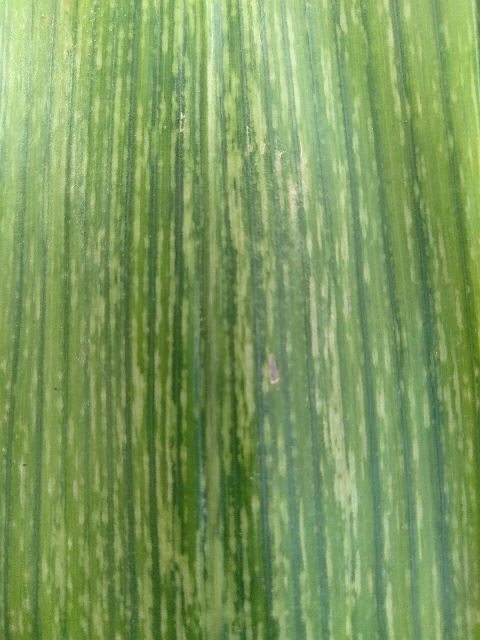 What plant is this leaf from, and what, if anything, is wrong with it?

maize, maize streak virus
